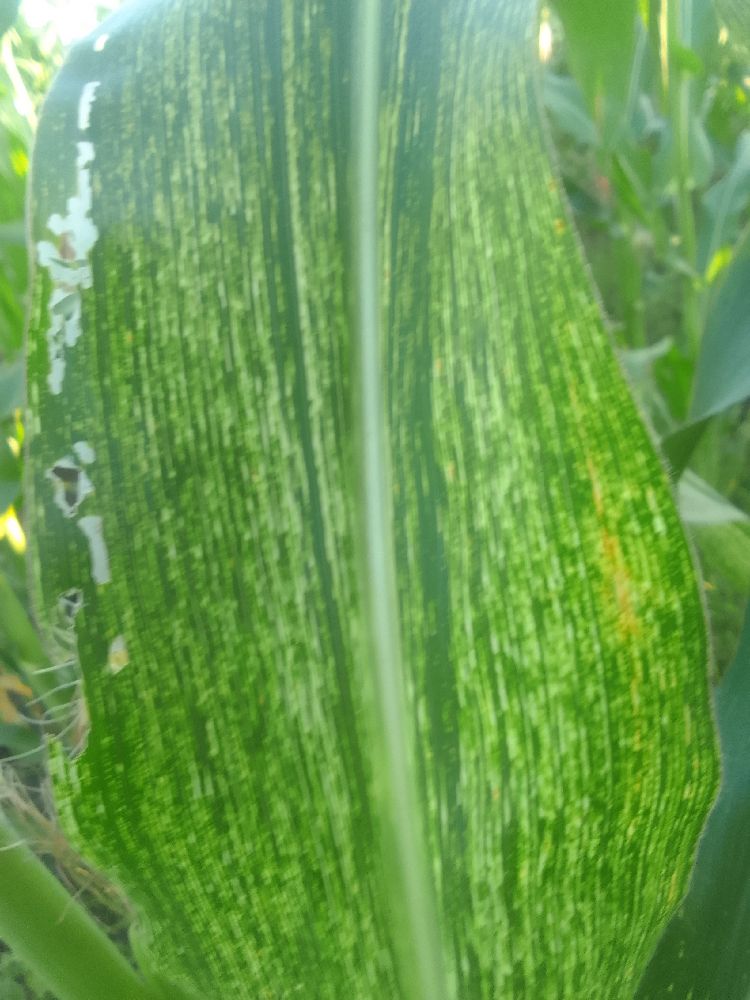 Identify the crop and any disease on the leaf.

maize, maize streak virus
